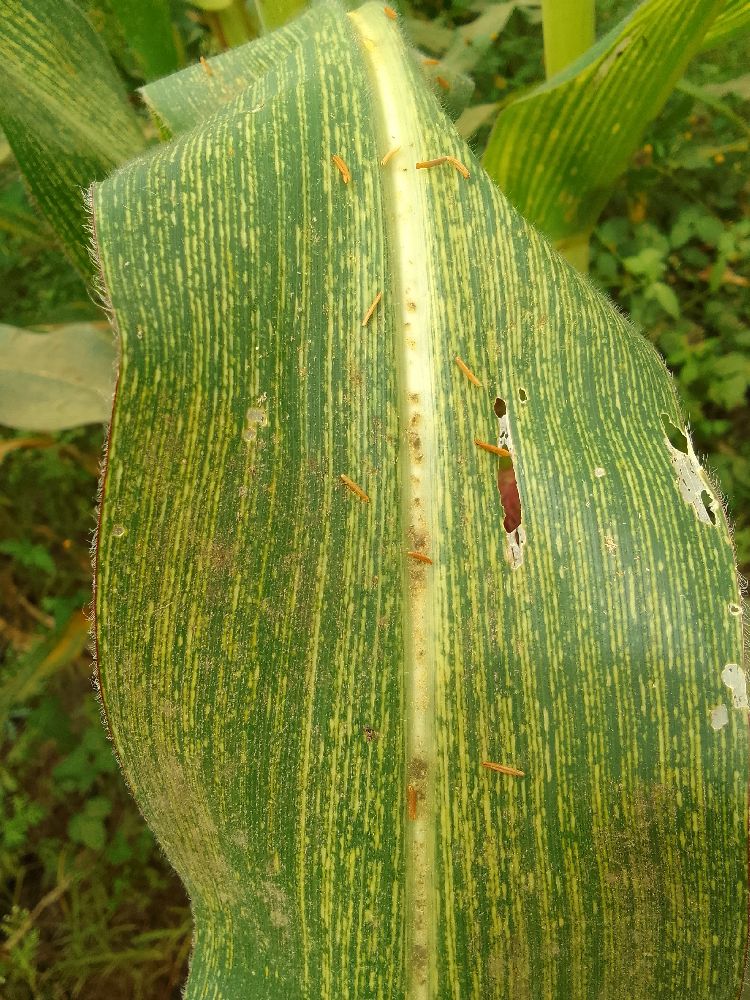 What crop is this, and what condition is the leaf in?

maize, maize streak virus
